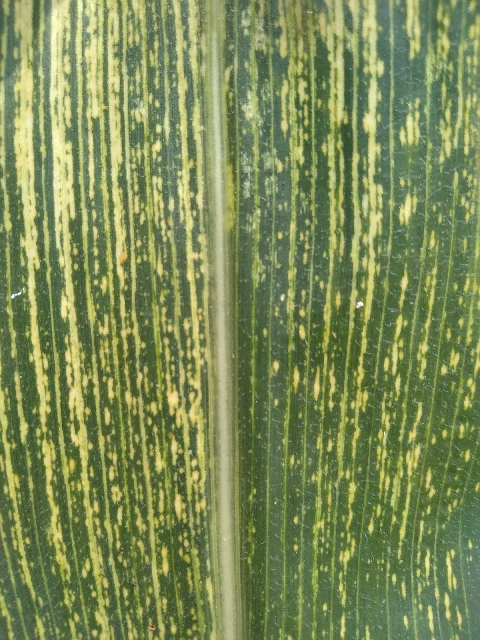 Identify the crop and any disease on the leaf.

maize, maize streak virus
